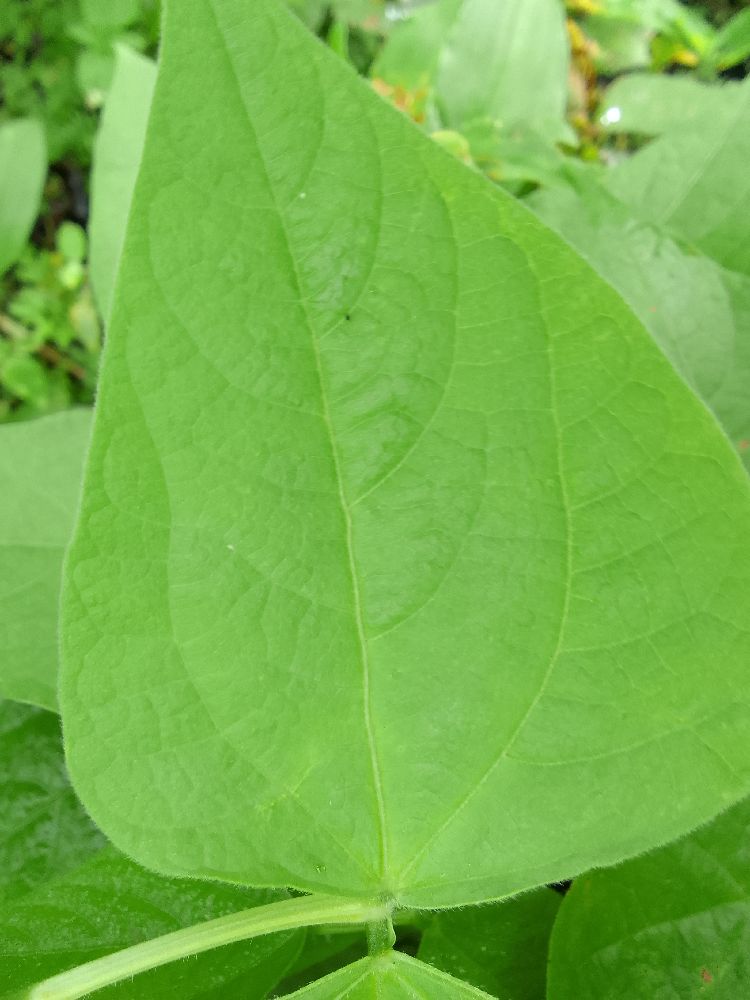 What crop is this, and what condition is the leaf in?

common bean, healthy
